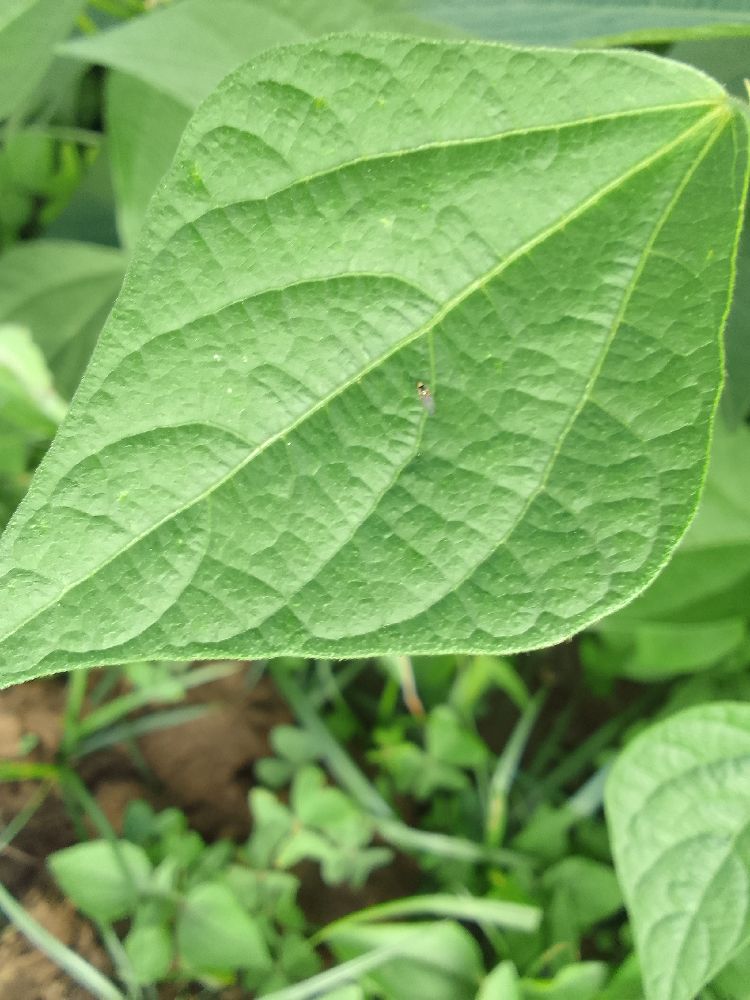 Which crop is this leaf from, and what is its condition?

common bean, healthy
